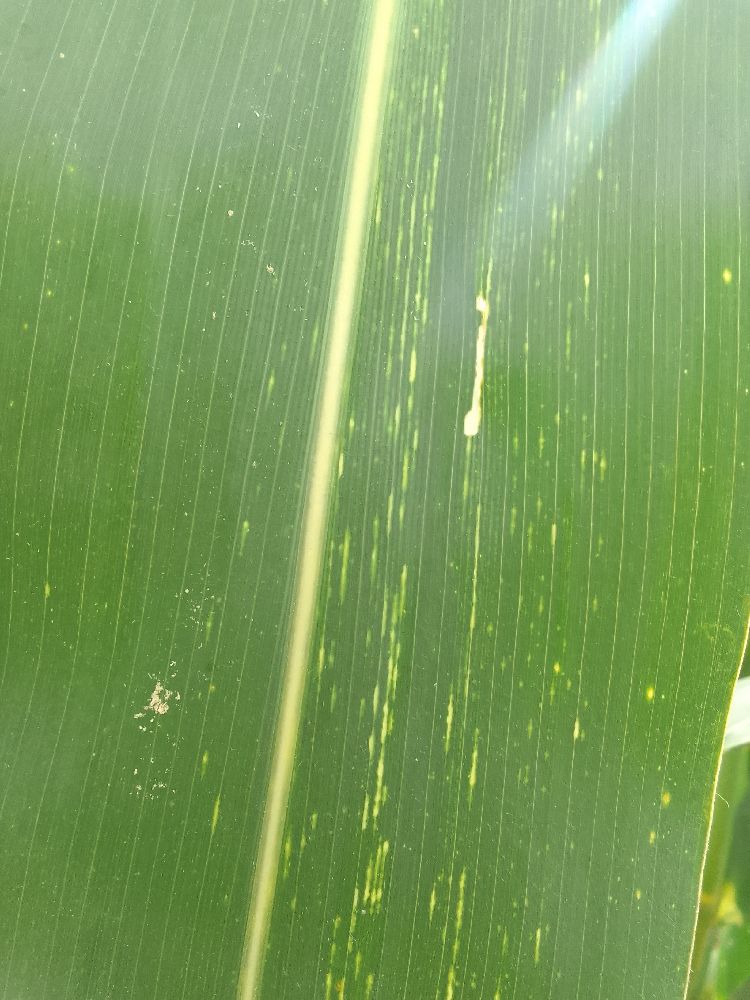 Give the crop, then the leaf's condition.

maize, maize streak virus
